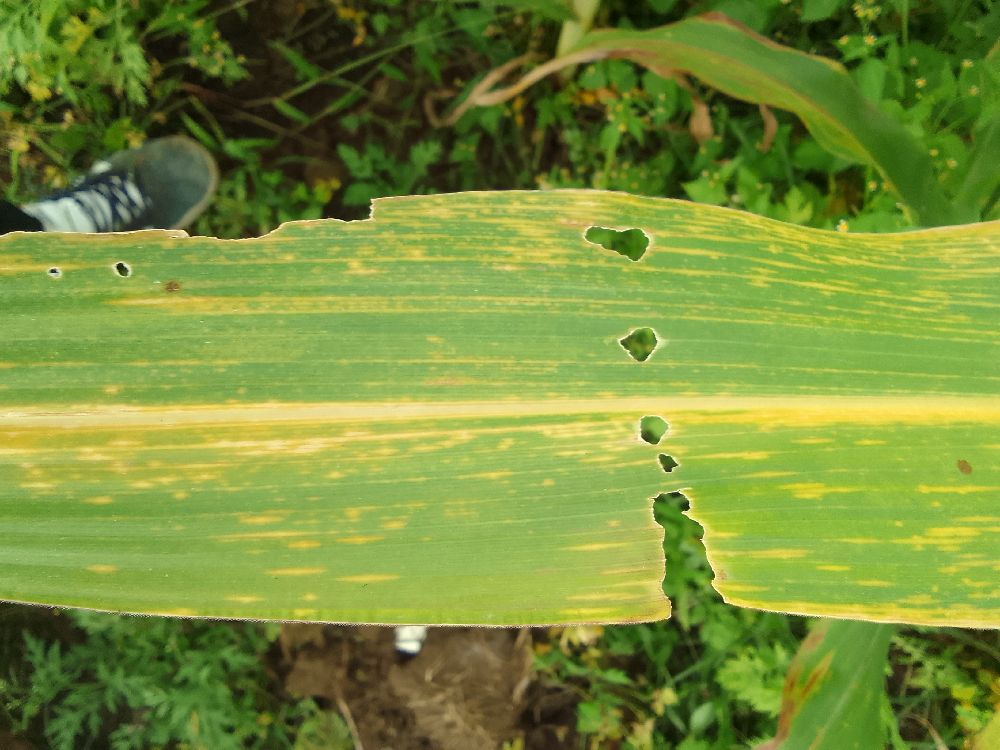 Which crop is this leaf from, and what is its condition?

maize, maize lethal necrosis
